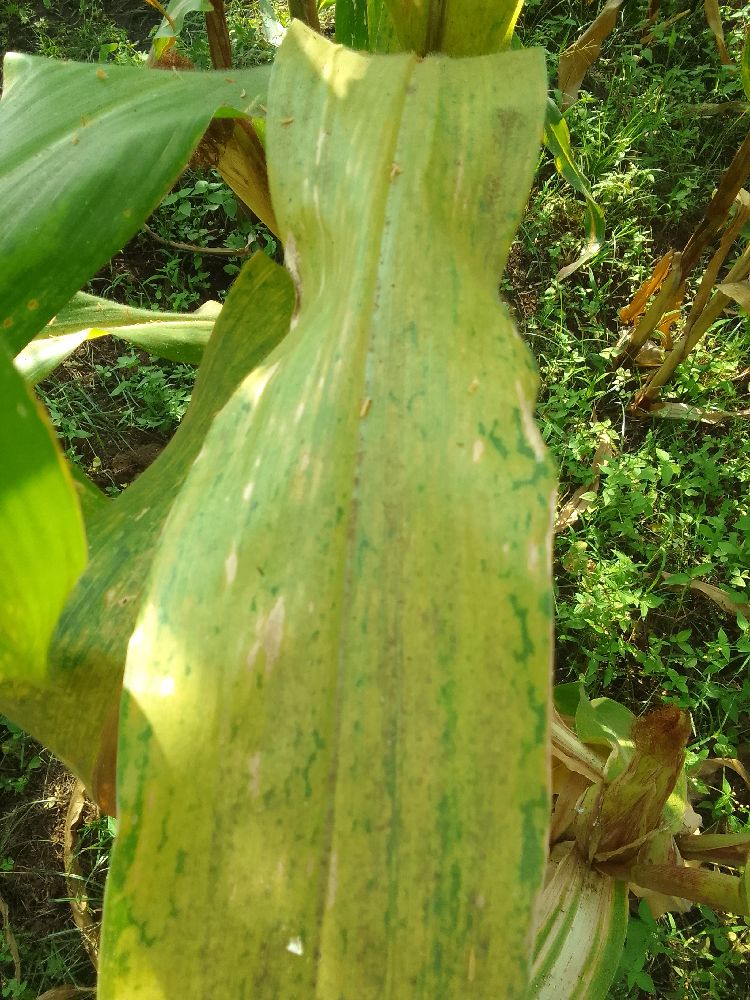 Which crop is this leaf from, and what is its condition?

maize, maize lethal necrosis
